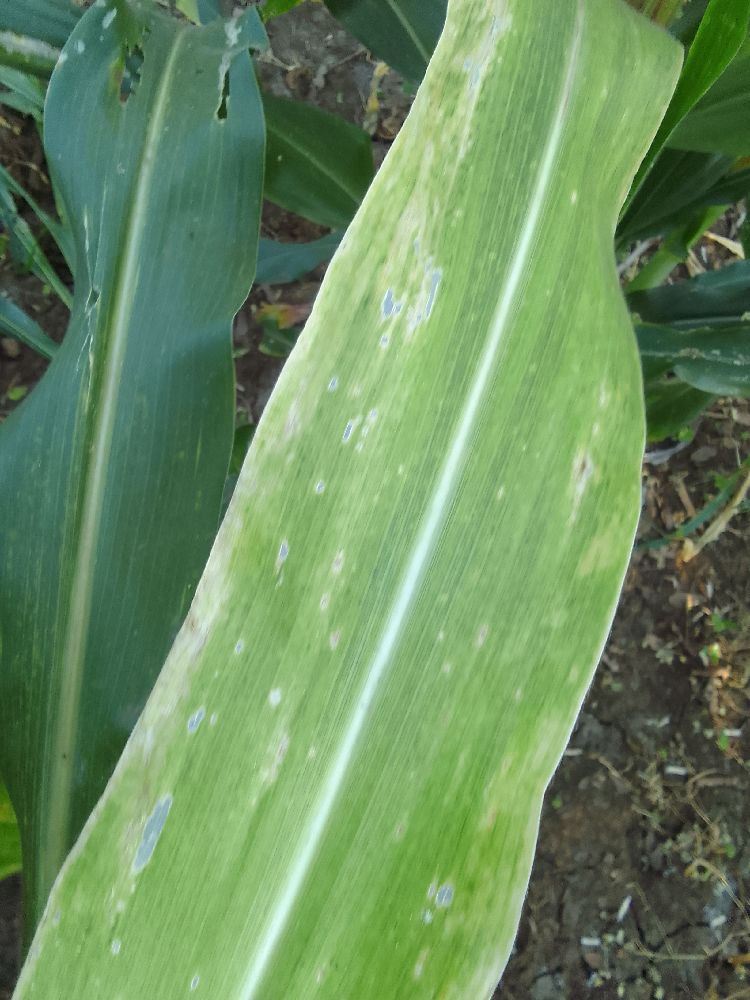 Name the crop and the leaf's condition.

maize, maize lethal necrosis
